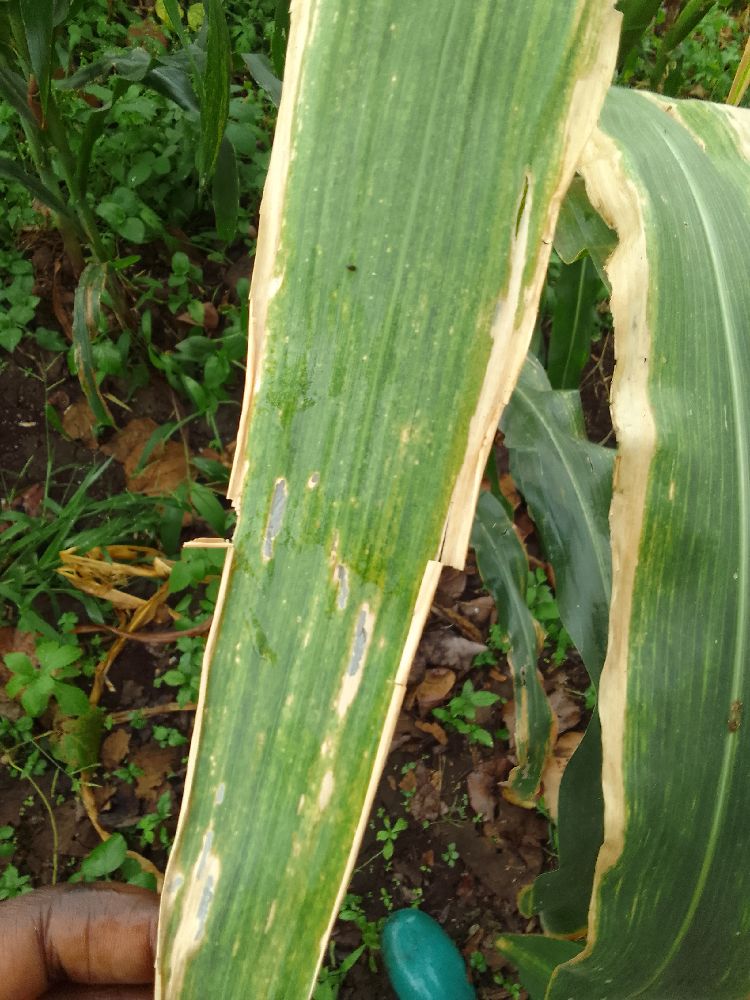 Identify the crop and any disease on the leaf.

maize, maize lethal necrosis
